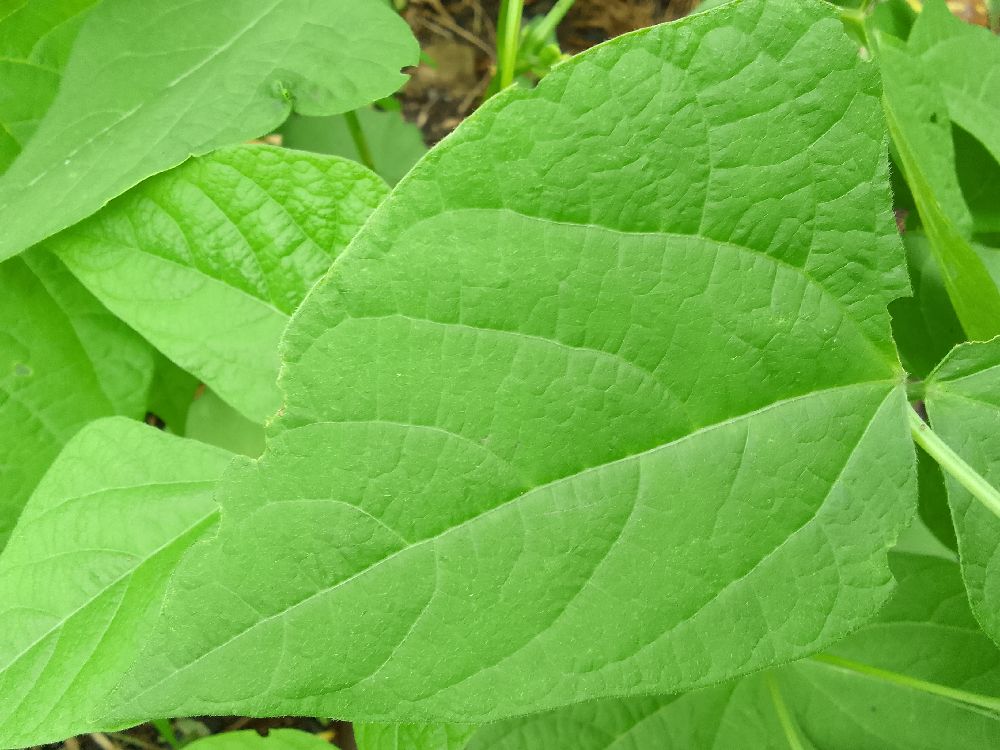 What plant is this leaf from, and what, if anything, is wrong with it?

common bean, healthy
